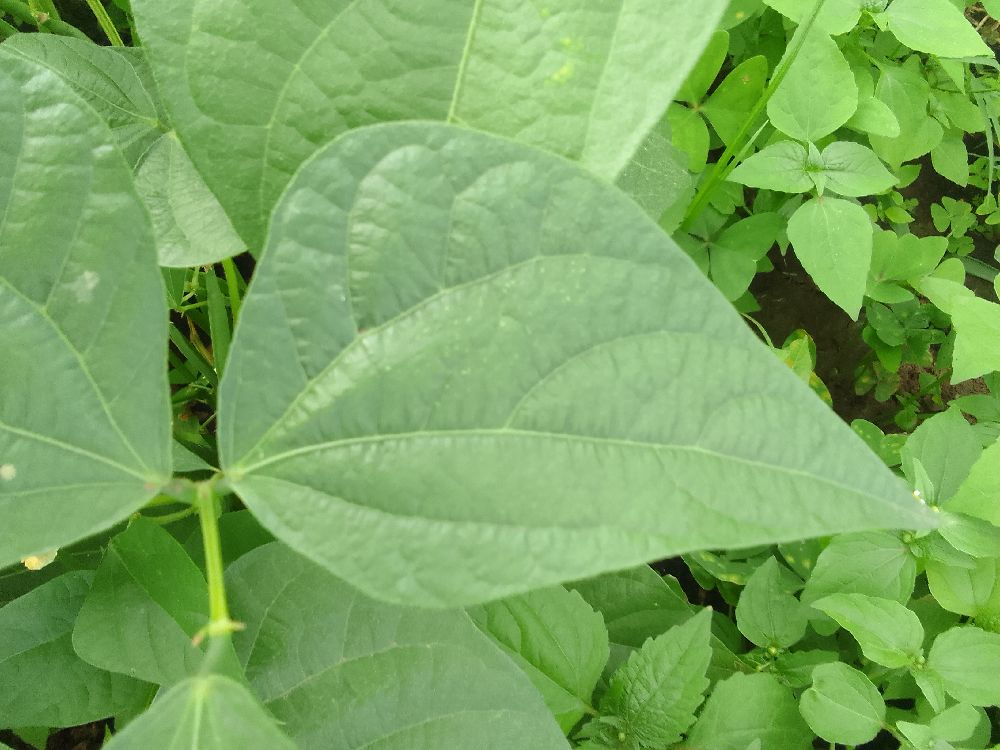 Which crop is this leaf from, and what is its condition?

common bean, healthy
